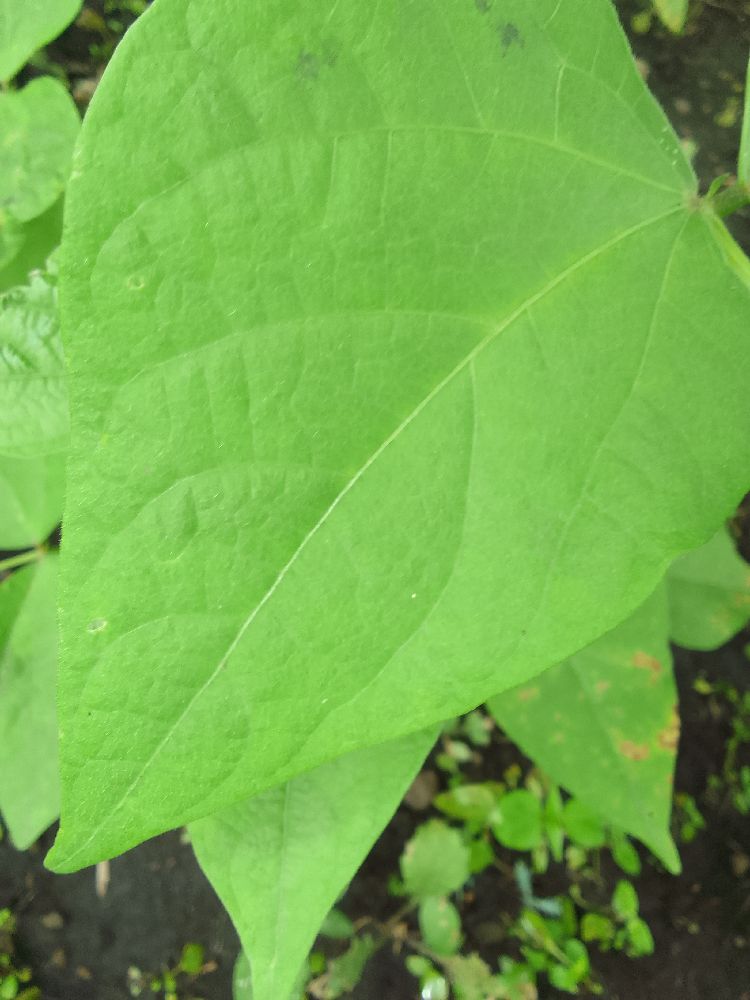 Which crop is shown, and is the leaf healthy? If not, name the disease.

common bean, healthy
